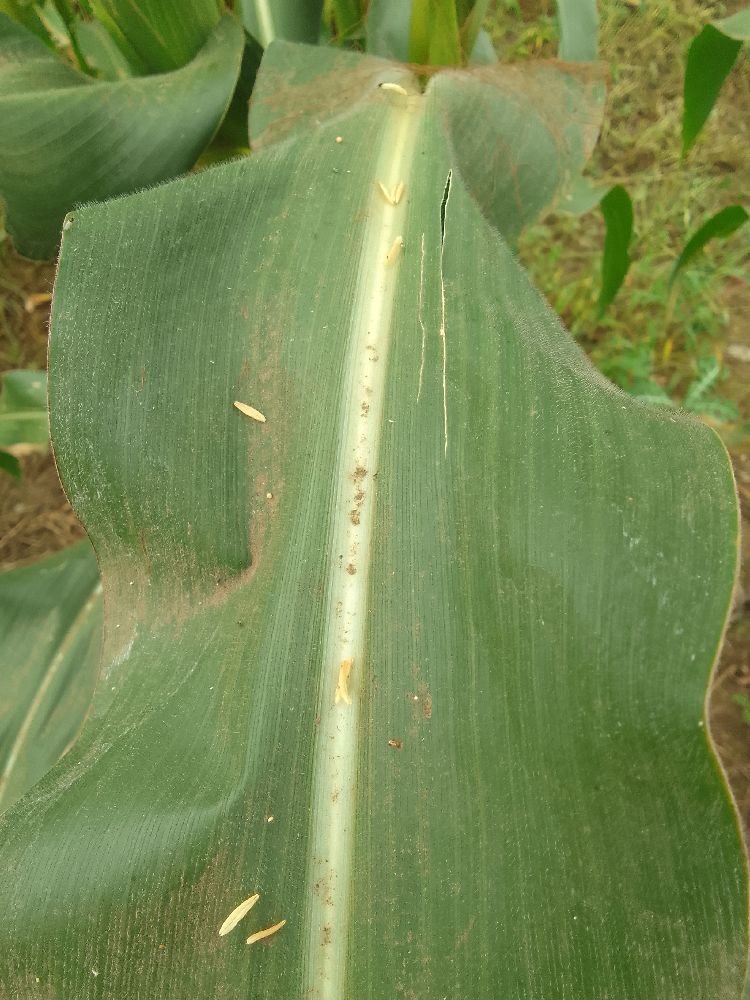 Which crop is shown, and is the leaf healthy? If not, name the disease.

maize, healthy
